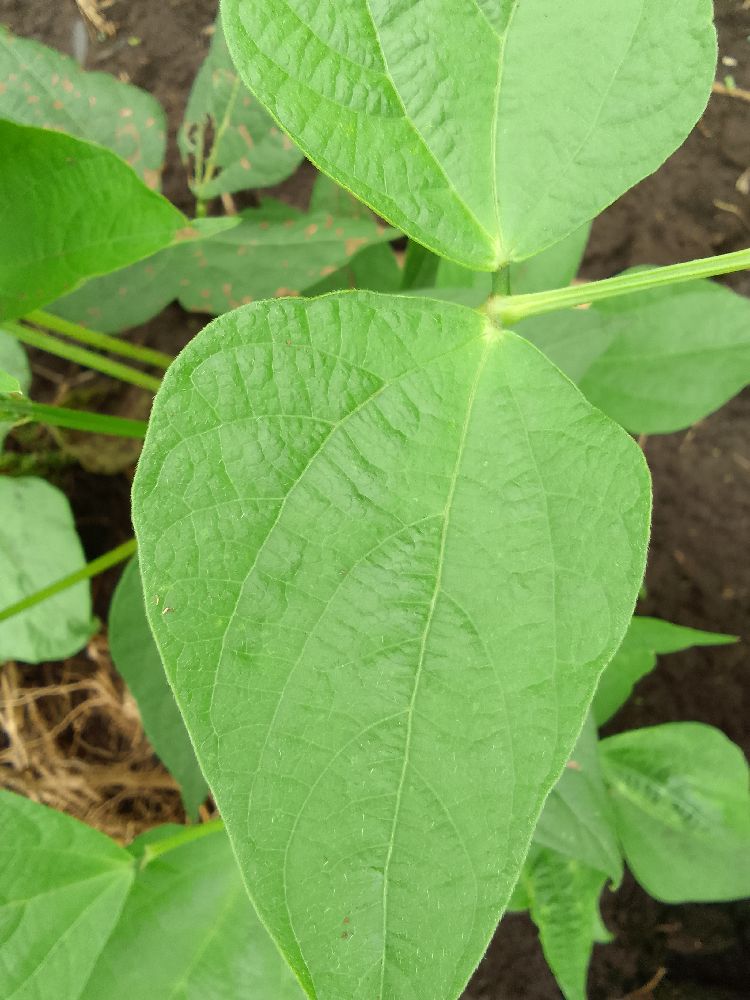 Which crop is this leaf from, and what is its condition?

common bean, healthy
